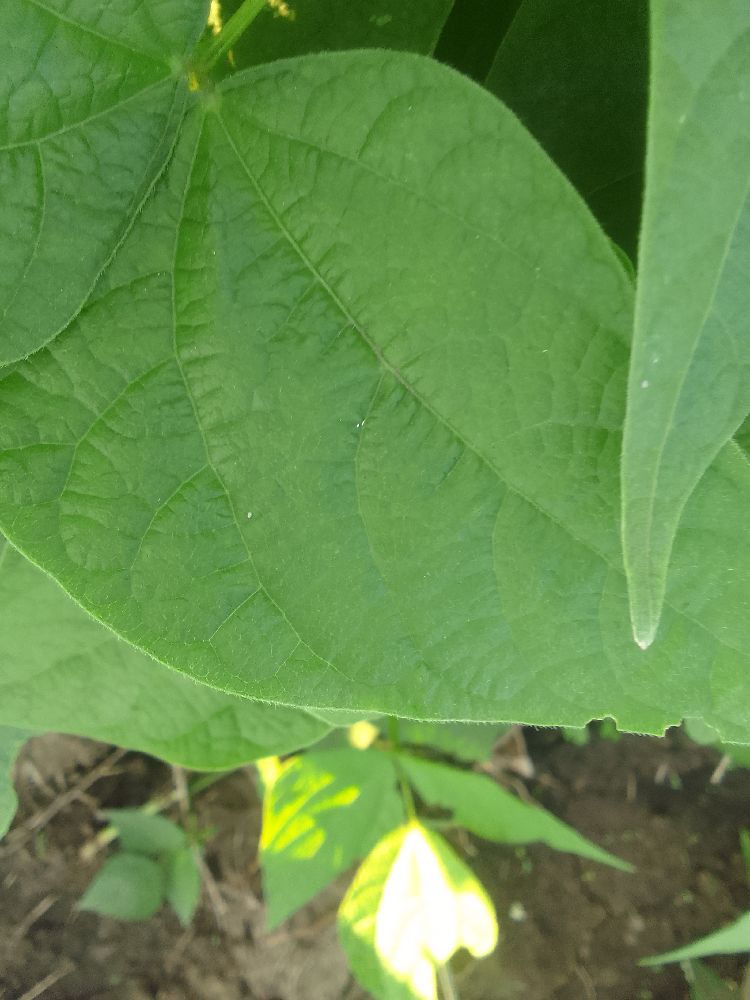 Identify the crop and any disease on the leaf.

common bean, healthy
